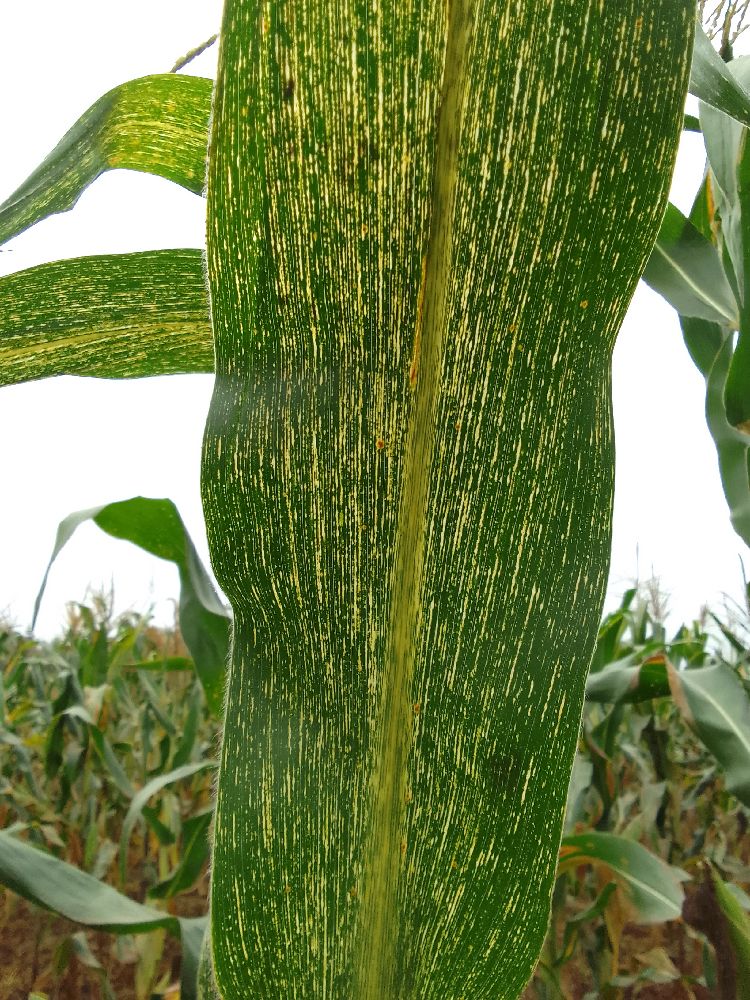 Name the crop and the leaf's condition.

maize, maize streak virus
